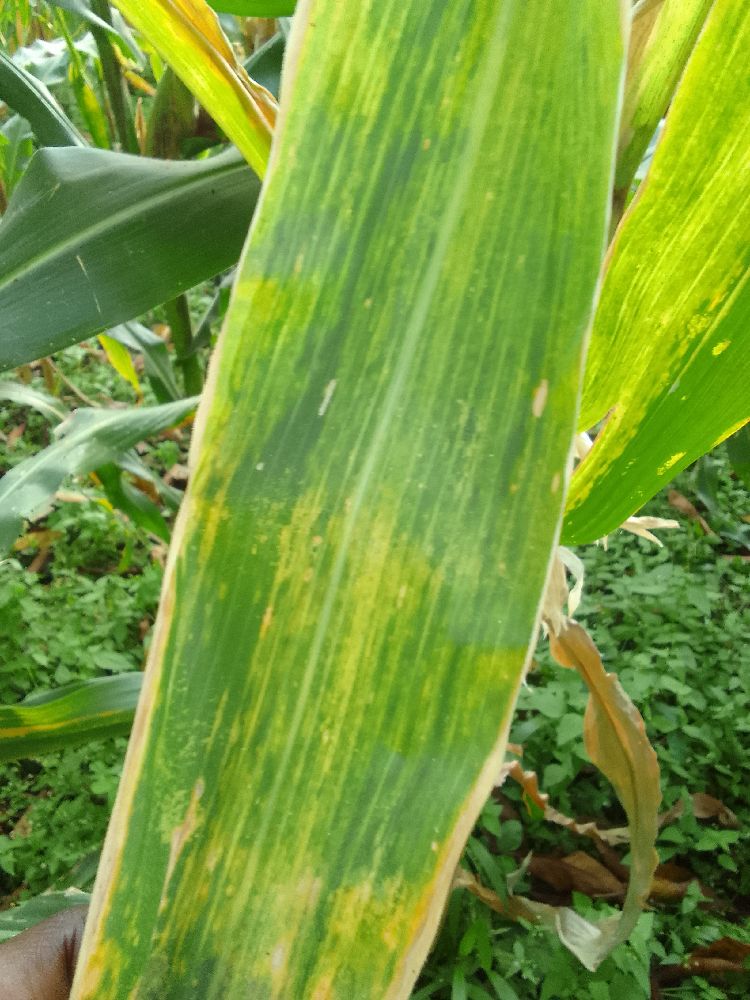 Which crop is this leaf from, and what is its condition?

maize, maize lethal necrosis
